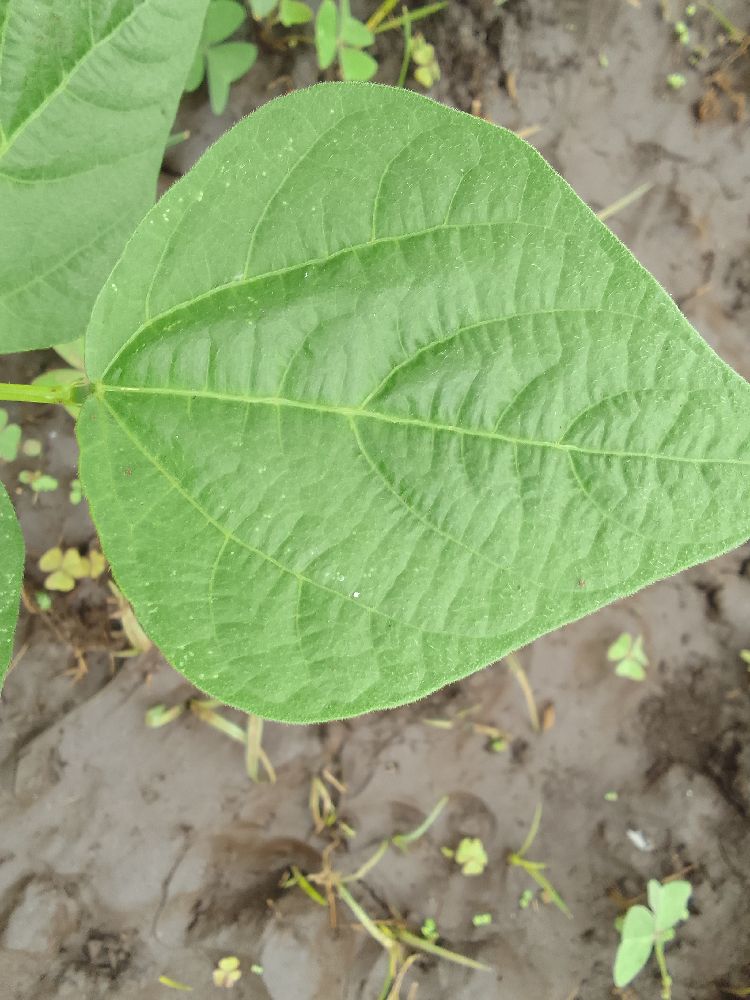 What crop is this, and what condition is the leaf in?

common bean, healthy
